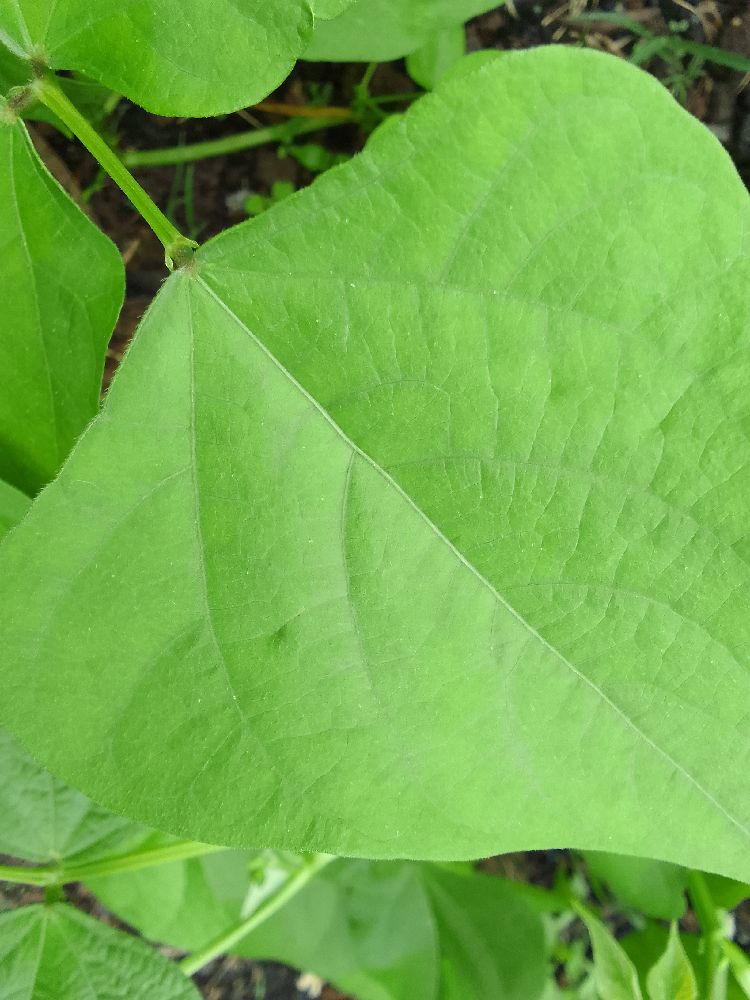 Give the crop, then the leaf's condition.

common bean, healthy
